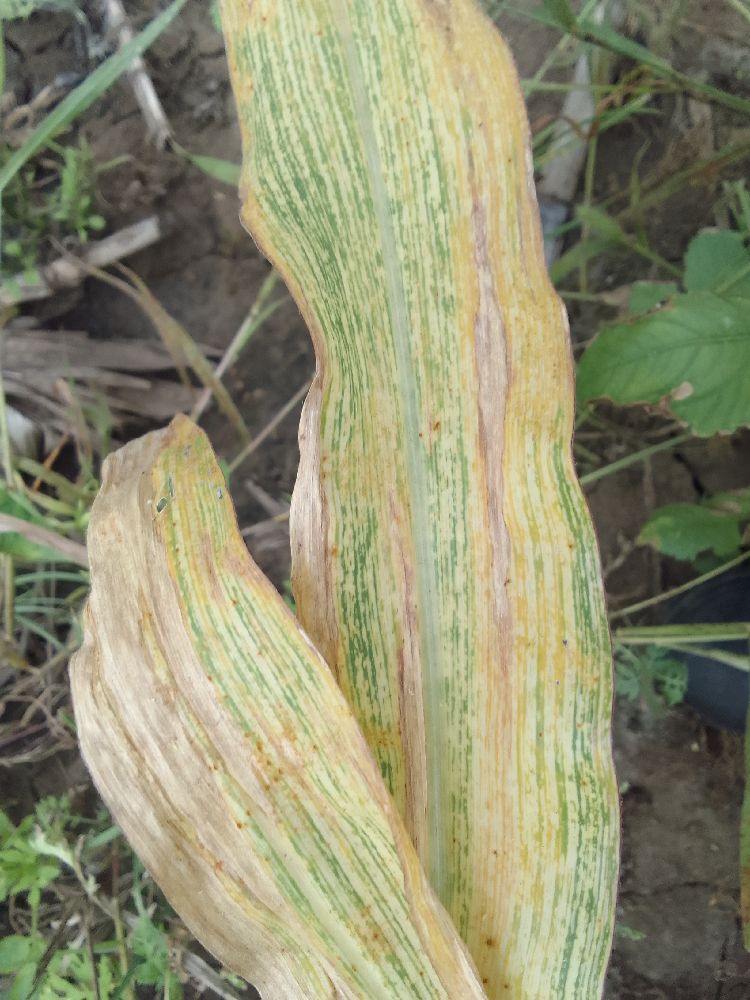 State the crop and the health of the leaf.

maize, maize streak virus
